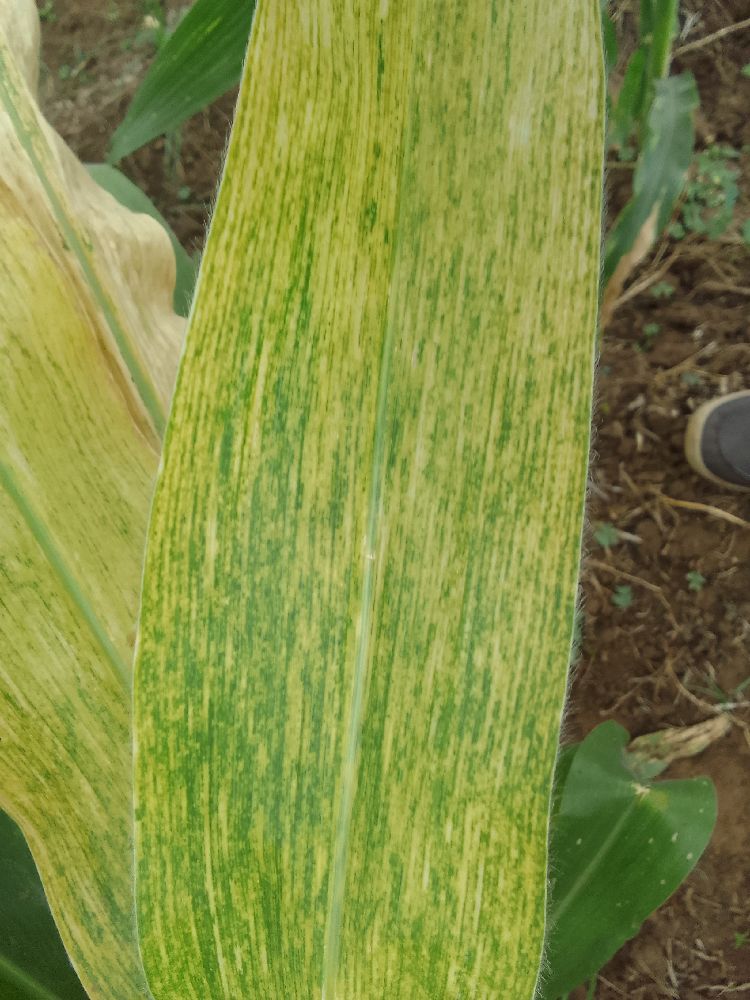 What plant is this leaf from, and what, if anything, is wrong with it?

maize, maize lethal necrosis
